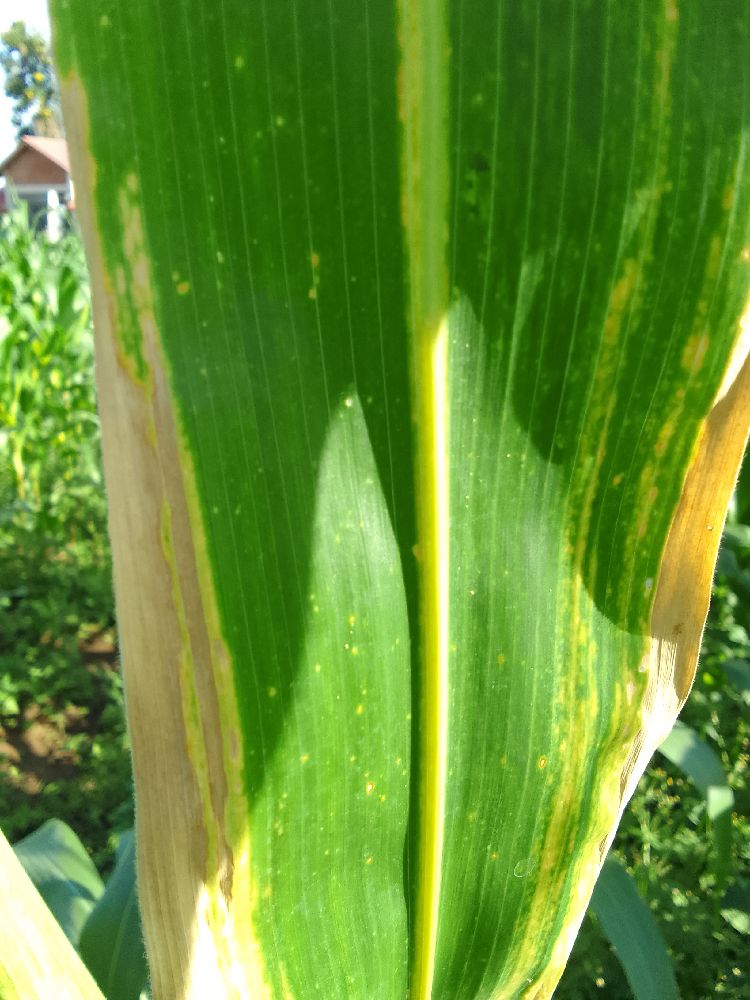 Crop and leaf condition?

maize, maize lethal necrosis
